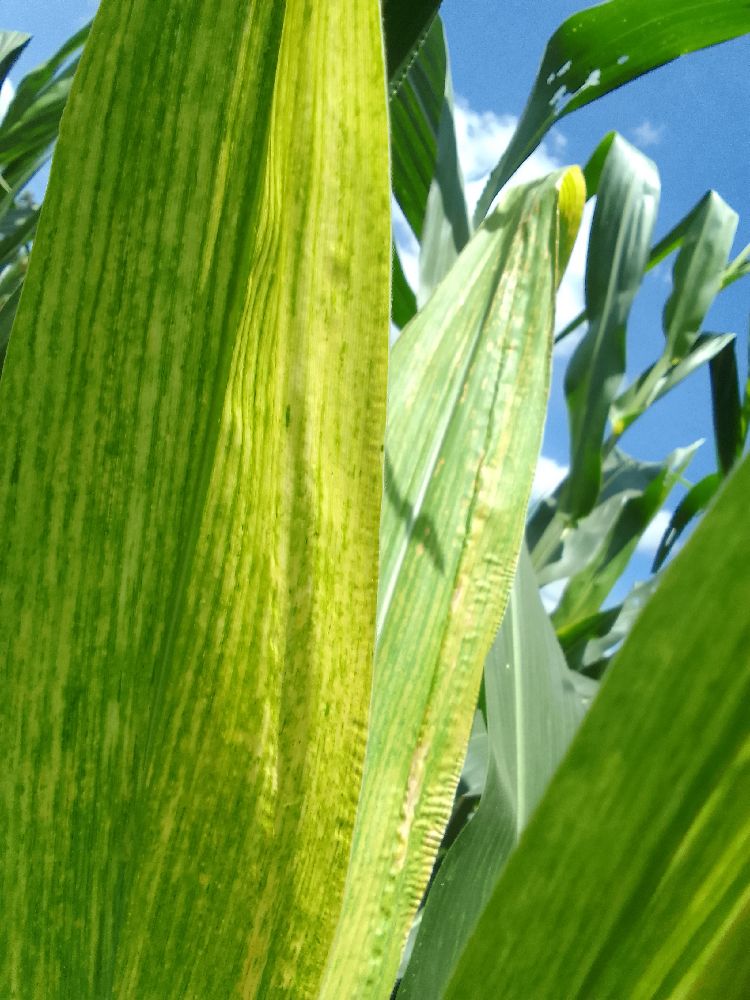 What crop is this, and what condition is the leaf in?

maize, maize lethal necrosis
